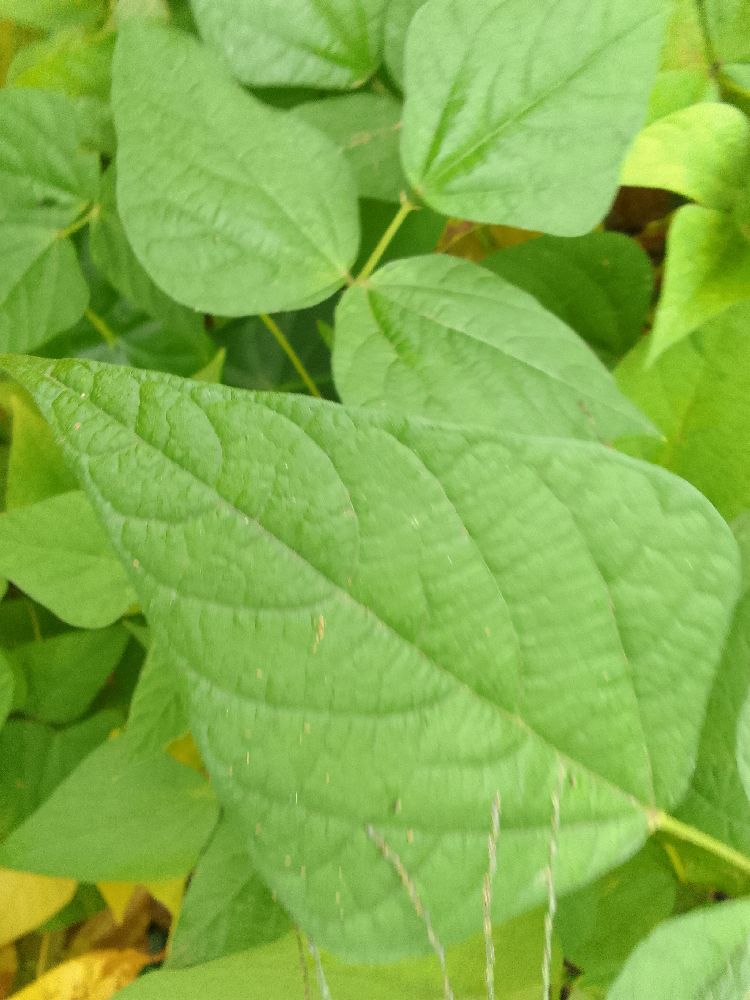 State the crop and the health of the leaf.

common bean, healthy
